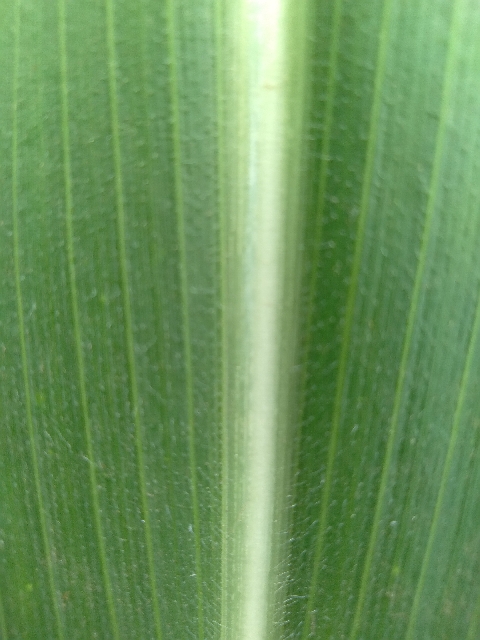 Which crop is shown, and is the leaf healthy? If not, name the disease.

maize, healthy
